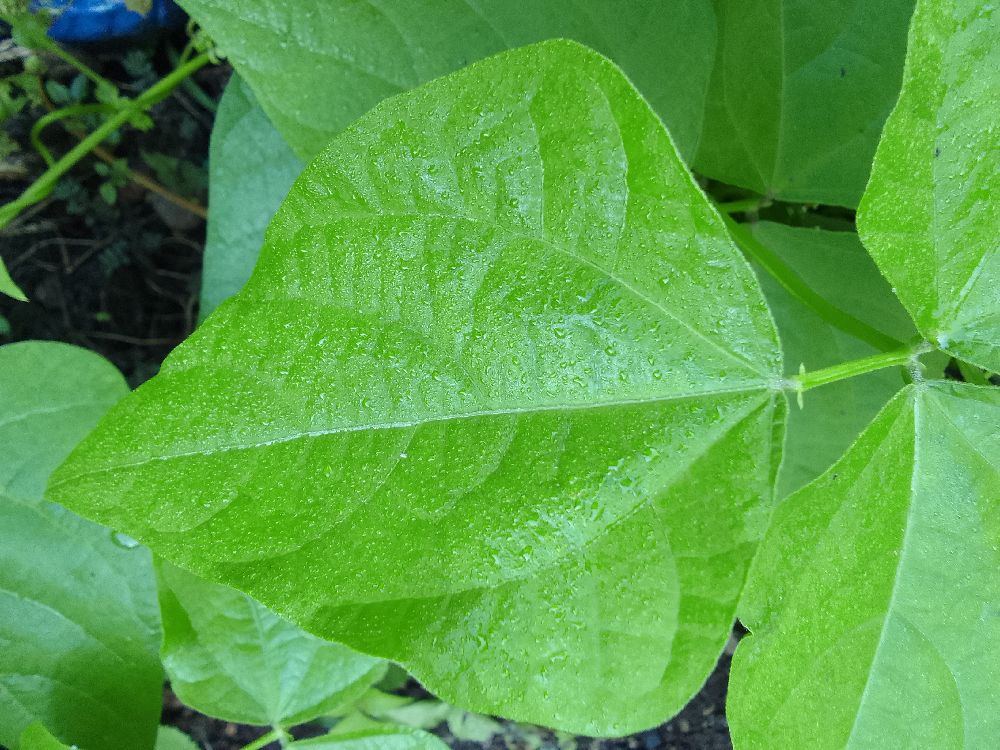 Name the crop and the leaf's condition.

common bean, healthy
